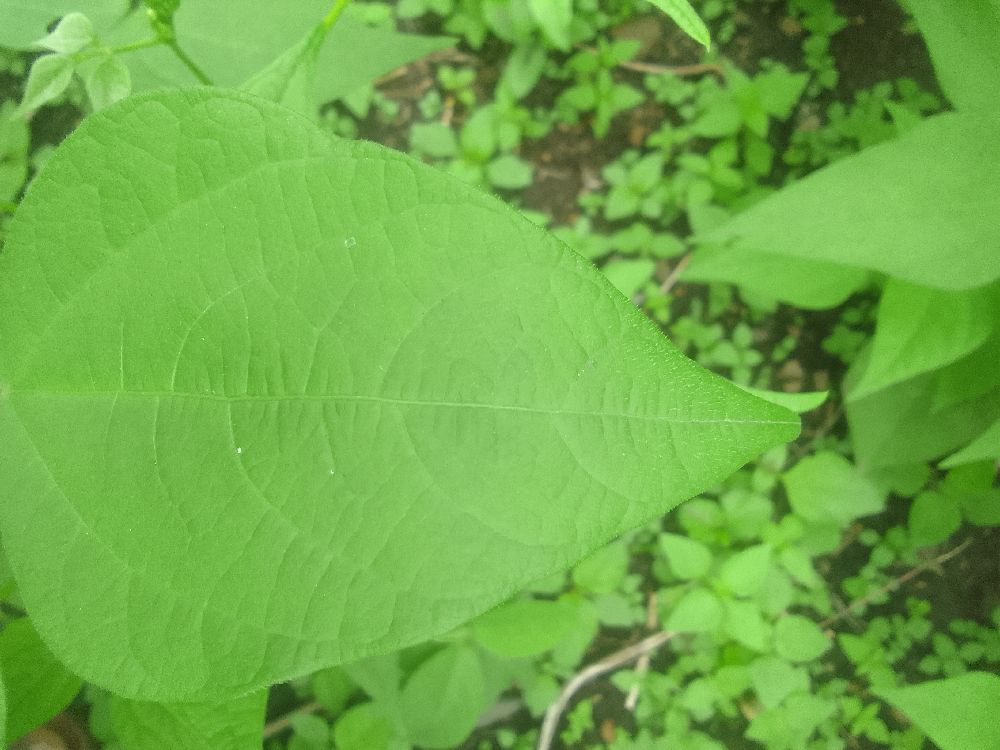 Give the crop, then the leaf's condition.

common bean, healthy
